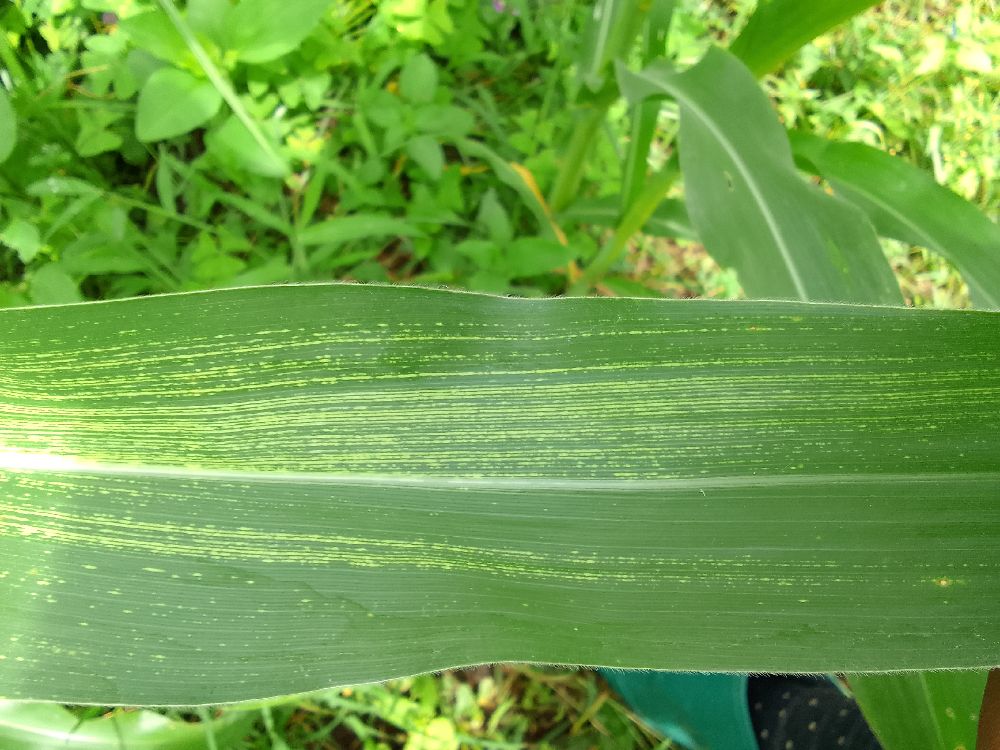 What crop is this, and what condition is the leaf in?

maize, maize streak virus
